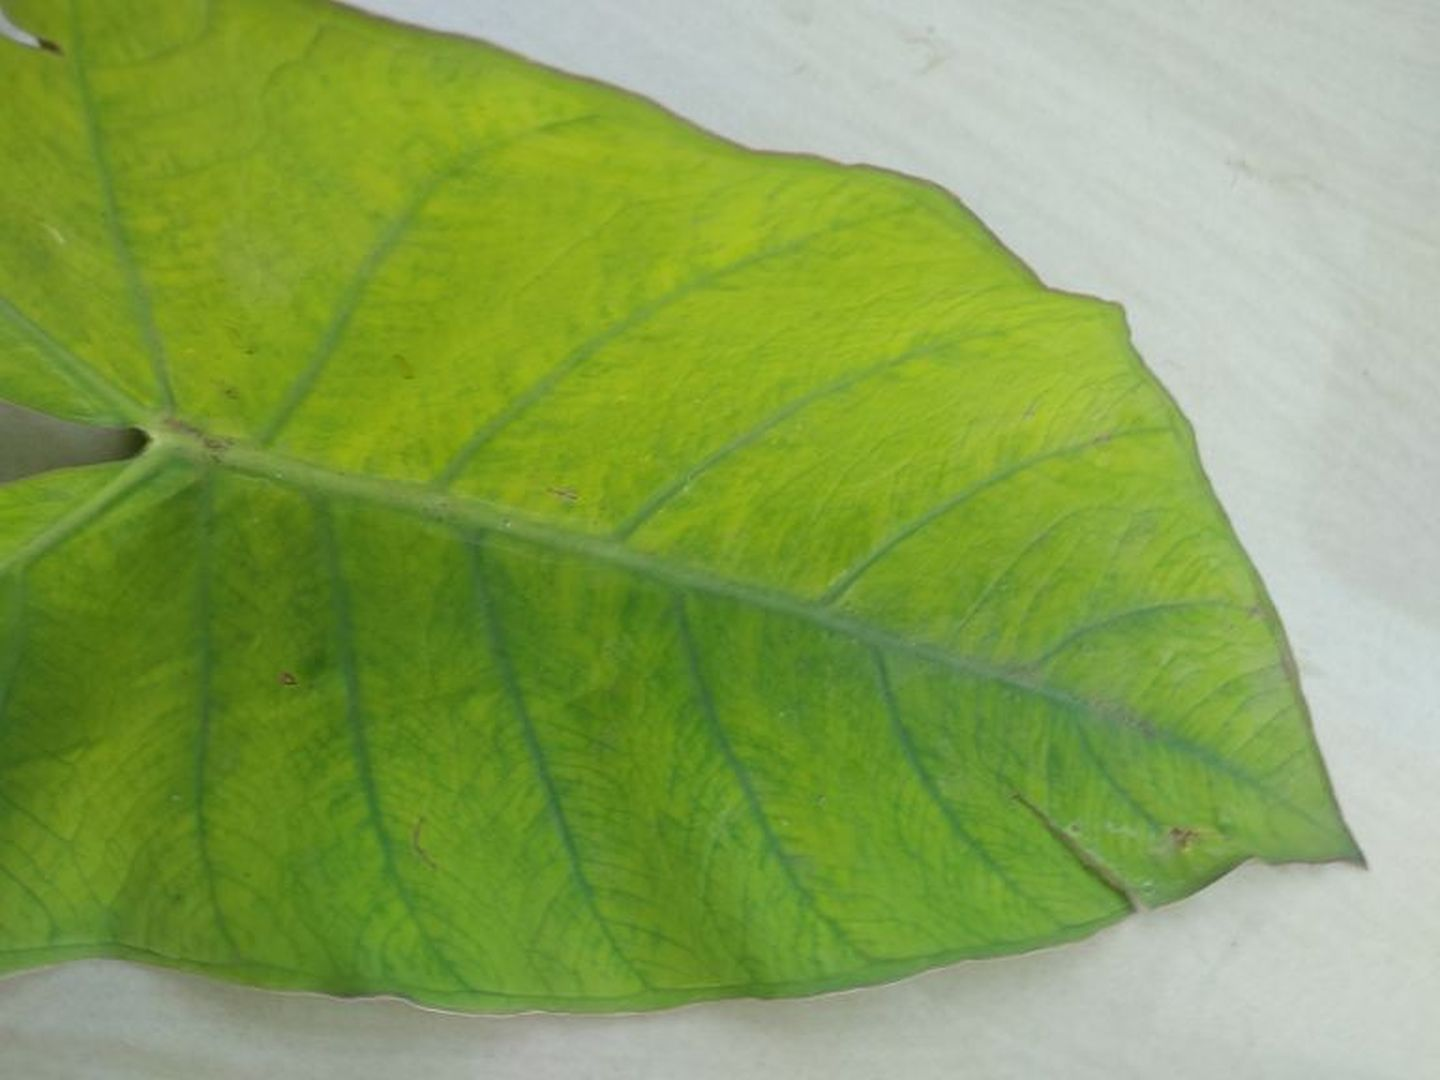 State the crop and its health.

taro, mosaic
